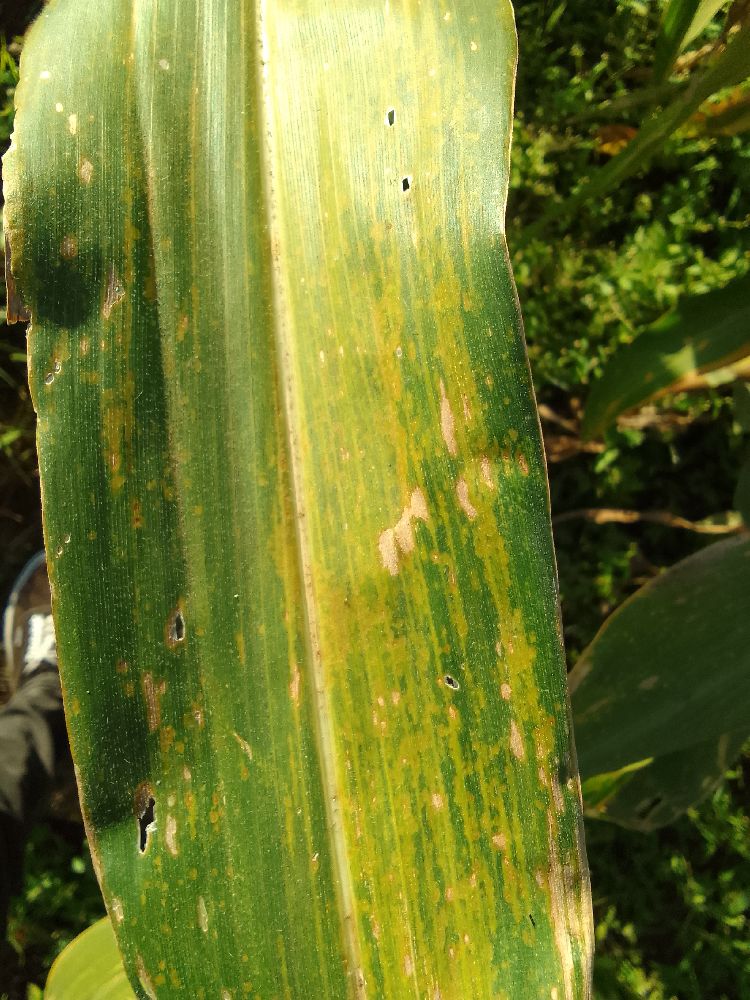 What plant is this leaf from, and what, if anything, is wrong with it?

maize, maize lethal necrosis
